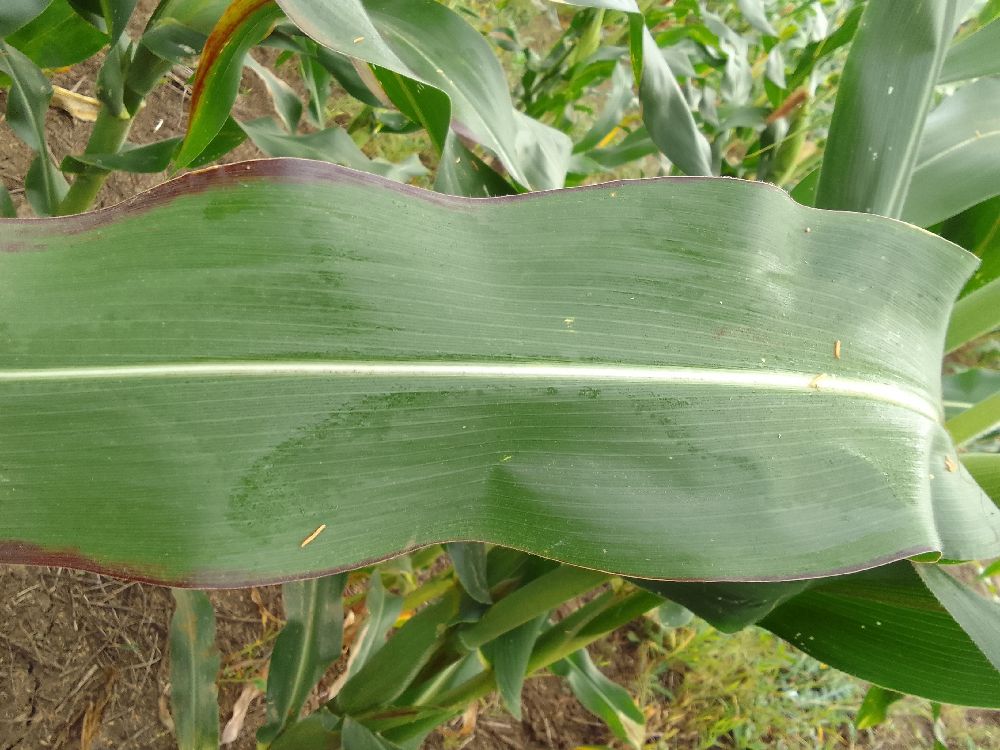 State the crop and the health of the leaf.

maize, healthy
